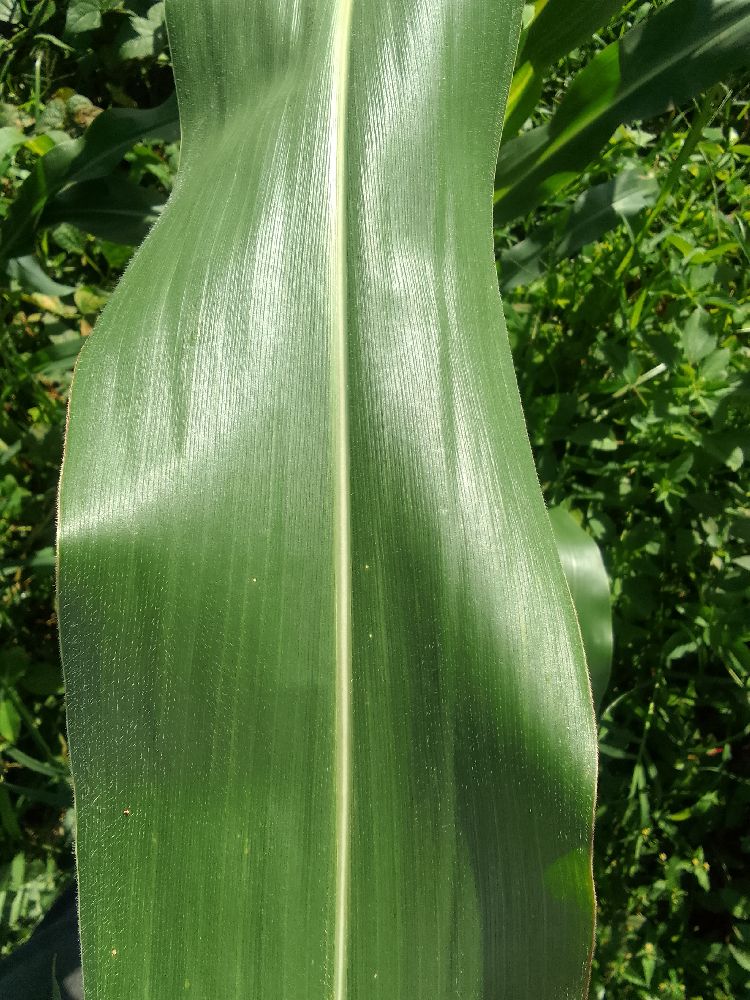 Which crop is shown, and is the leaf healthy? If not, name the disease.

maize, healthy
